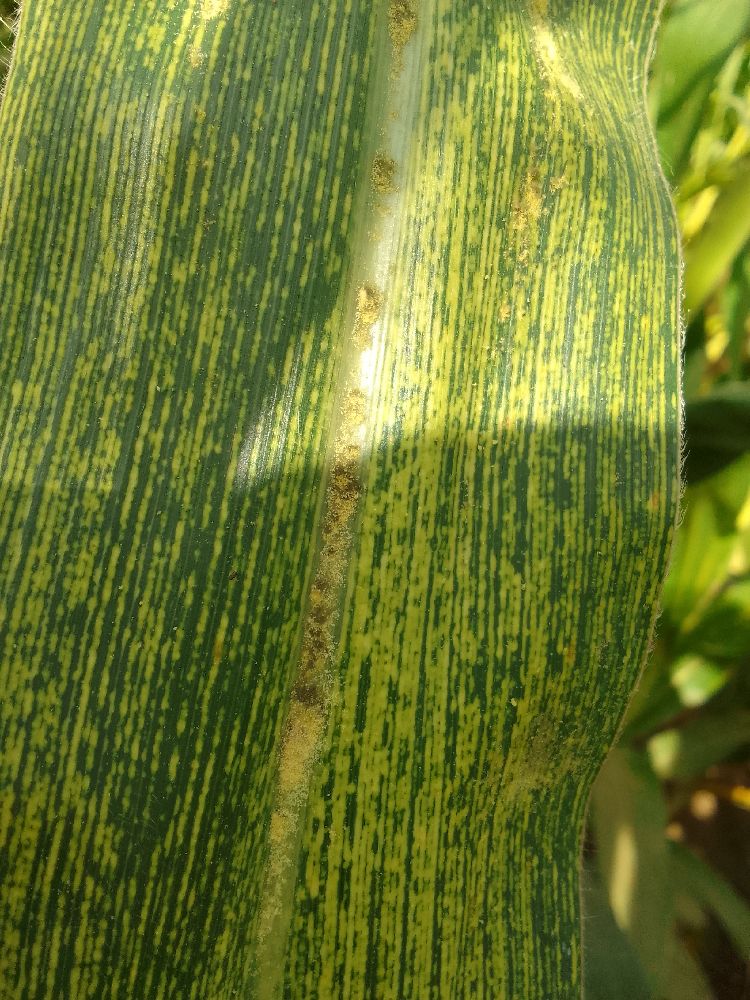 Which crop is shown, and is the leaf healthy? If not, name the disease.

maize, maize streak virus
